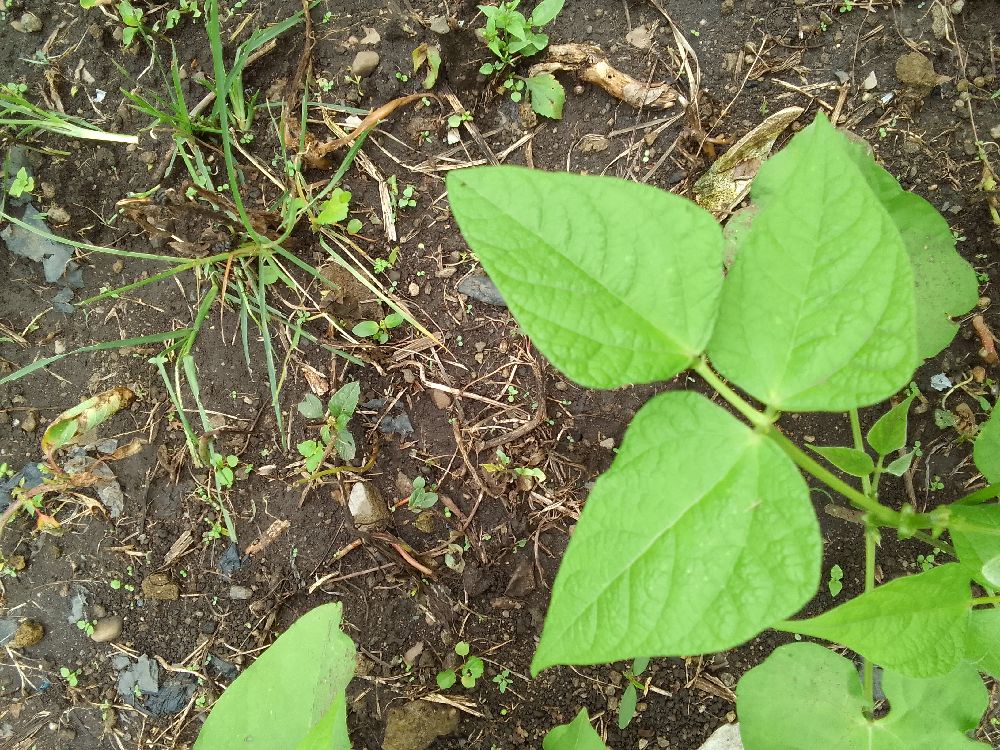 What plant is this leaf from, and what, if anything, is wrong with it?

common bean, healthy
